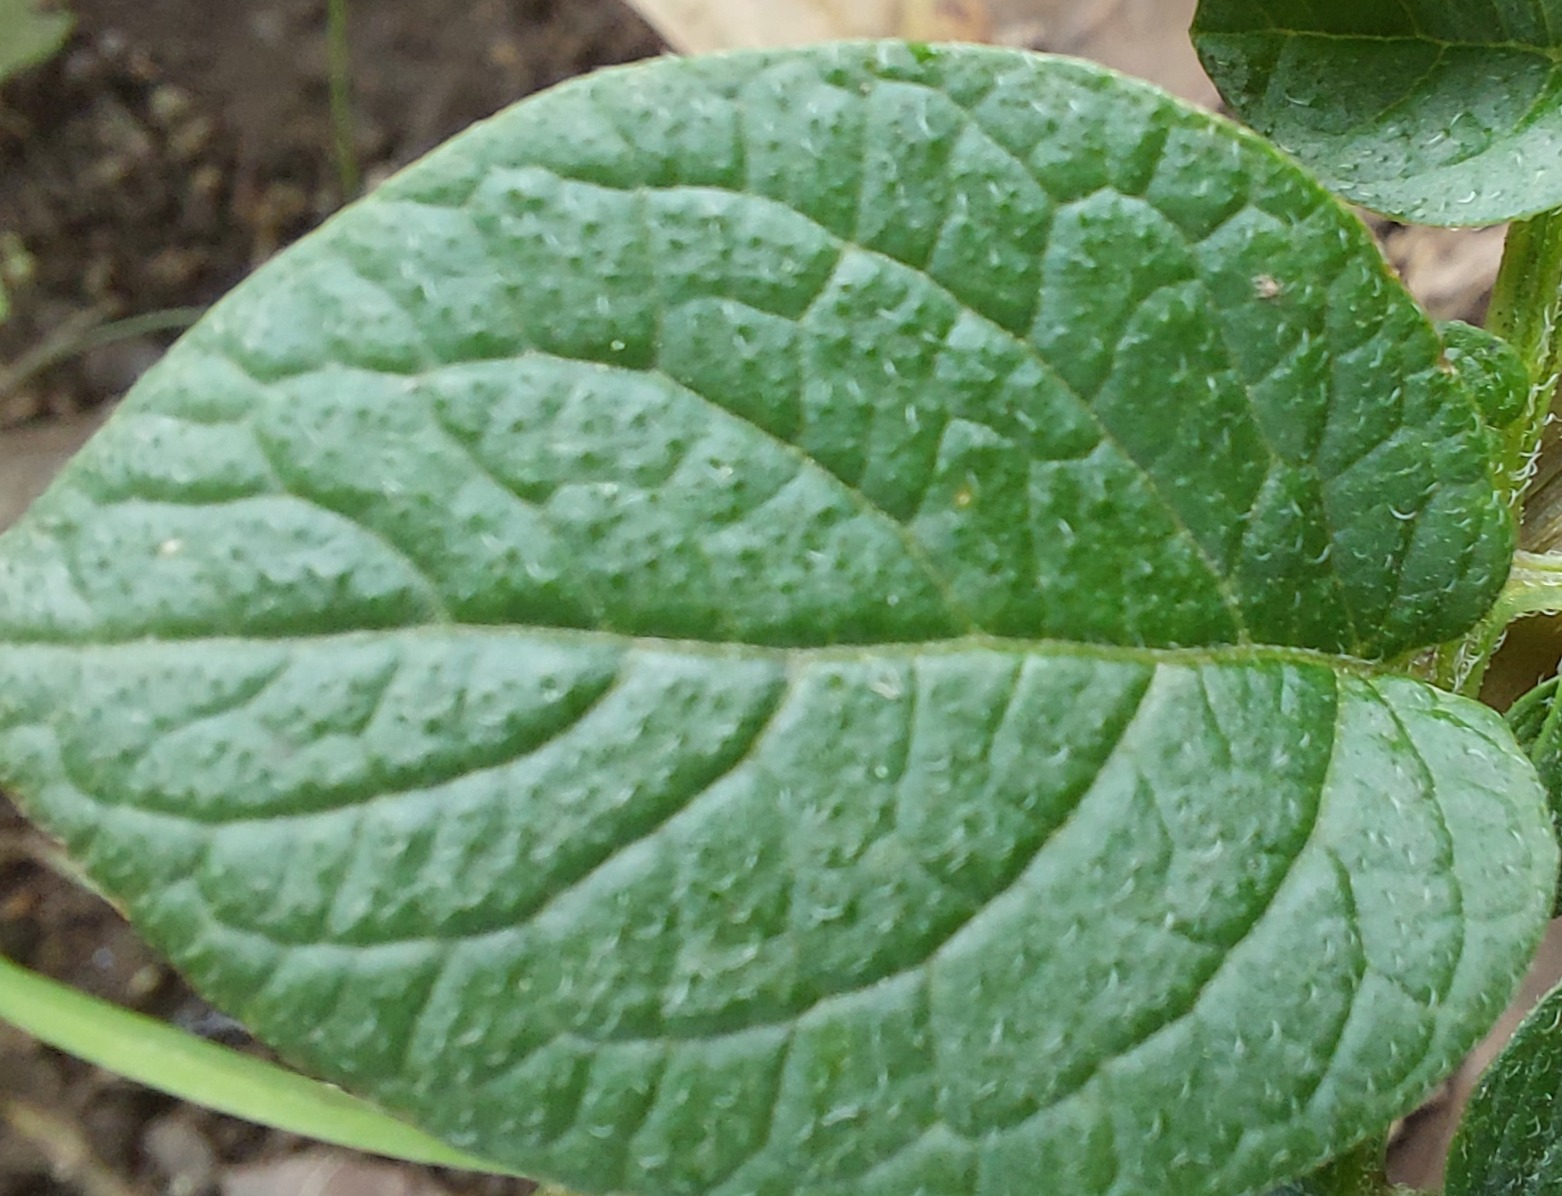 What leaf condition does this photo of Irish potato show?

healthy
